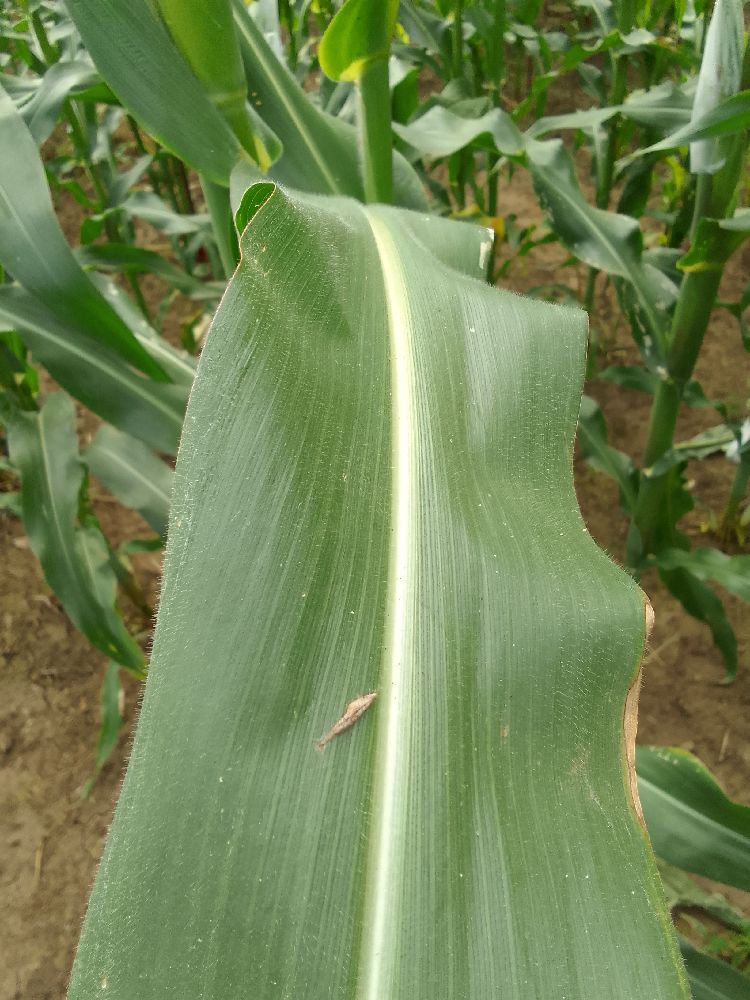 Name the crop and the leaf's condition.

maize, healthy
